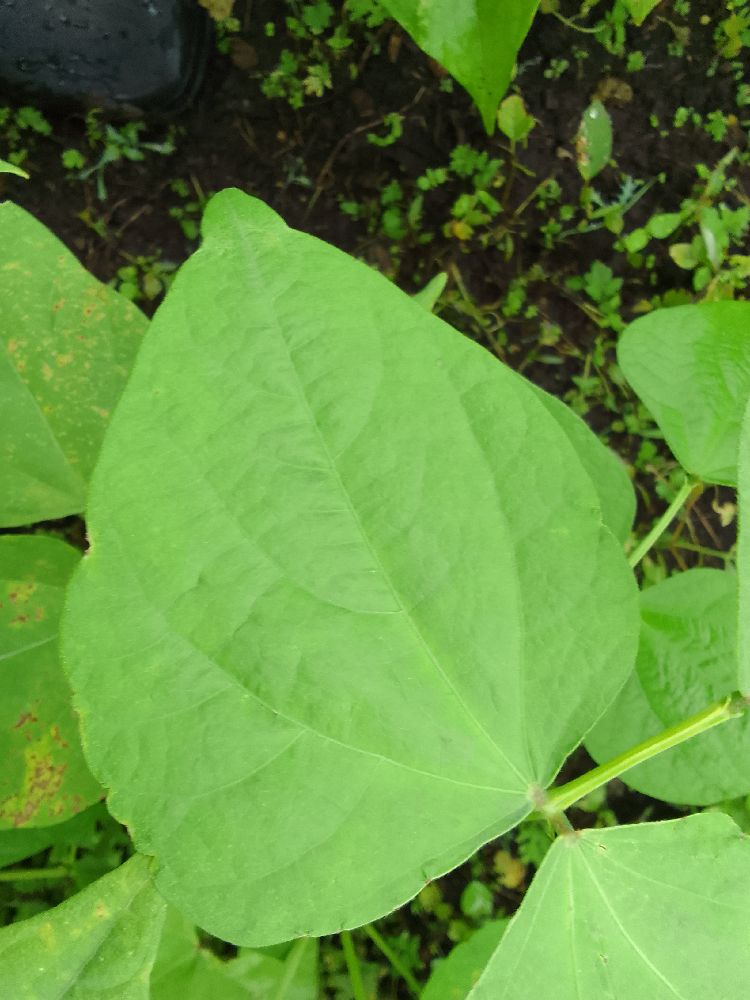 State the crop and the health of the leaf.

common bean, healthy
